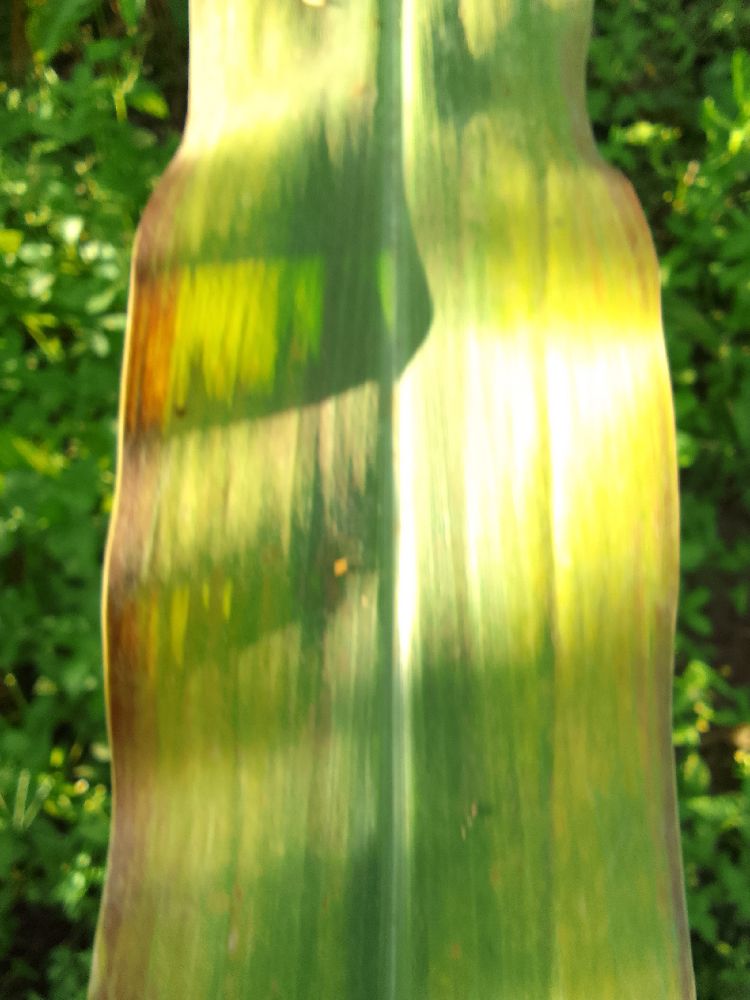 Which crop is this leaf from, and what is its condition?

maize, maize lethal necrosis
